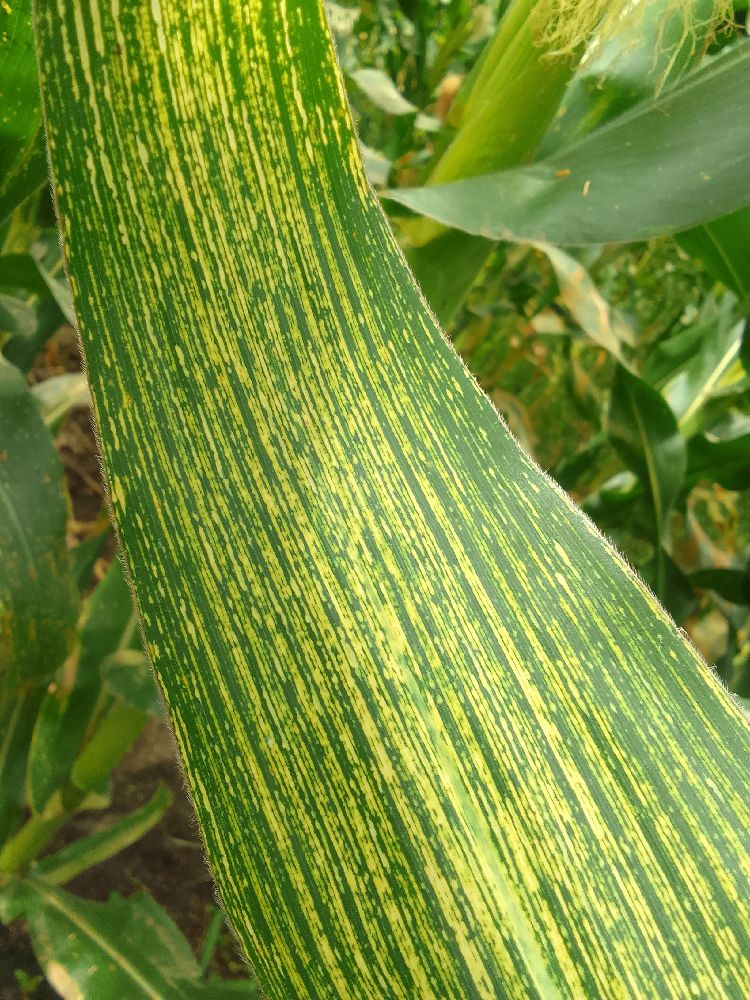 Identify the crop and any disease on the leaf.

maize, maize streak virus
